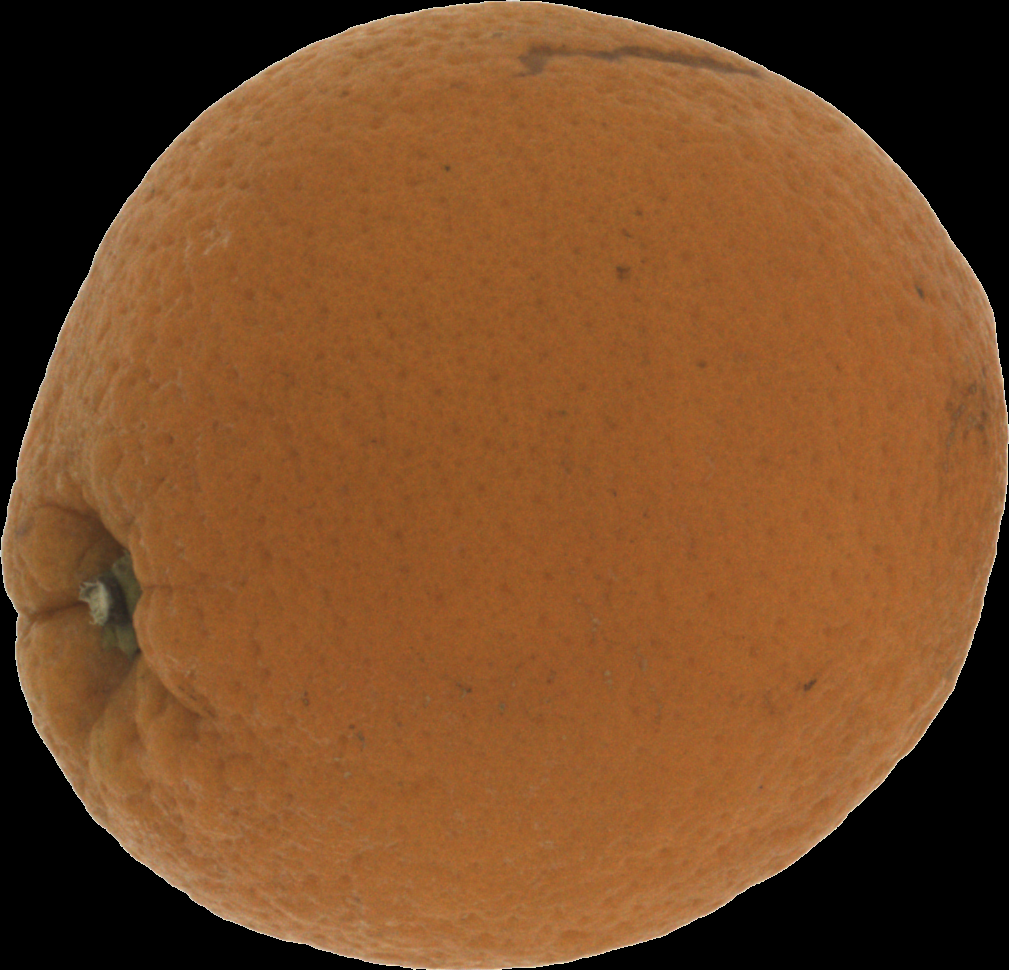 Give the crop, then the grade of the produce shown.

orange, bad
